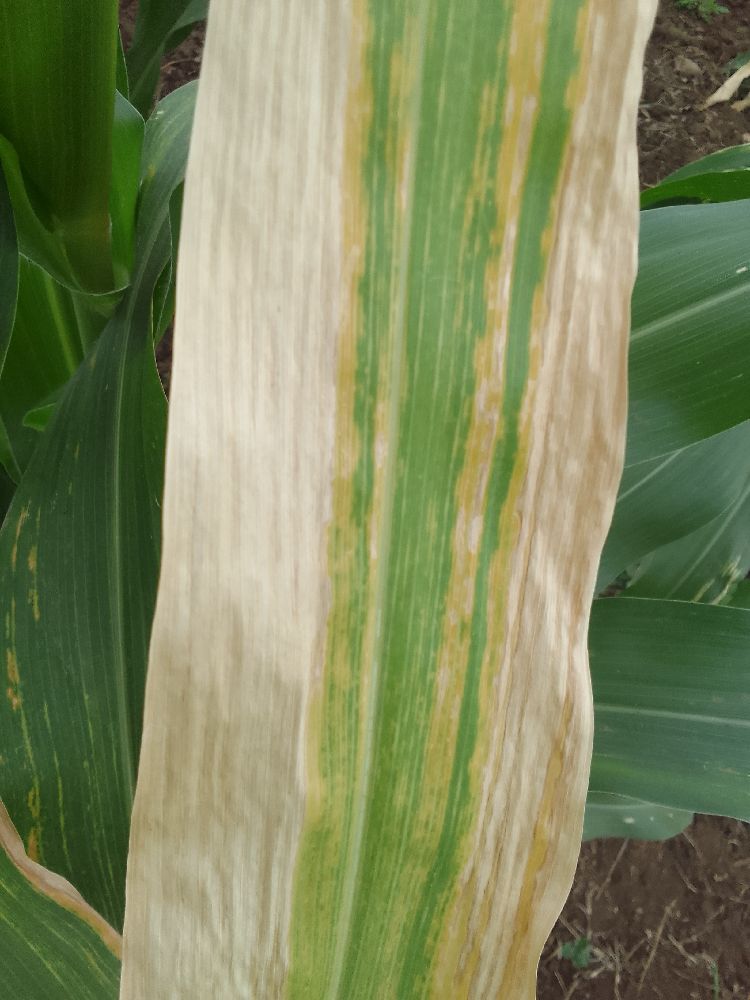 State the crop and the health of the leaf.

maize, maize lethal necrosis
